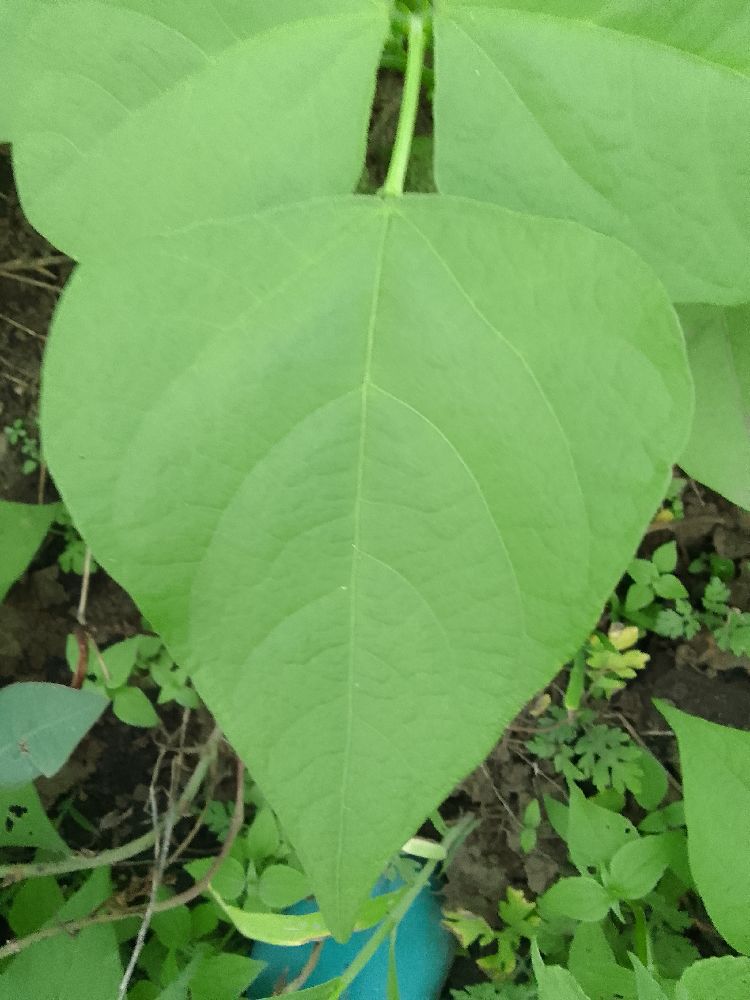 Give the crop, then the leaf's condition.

common bean, healthy
